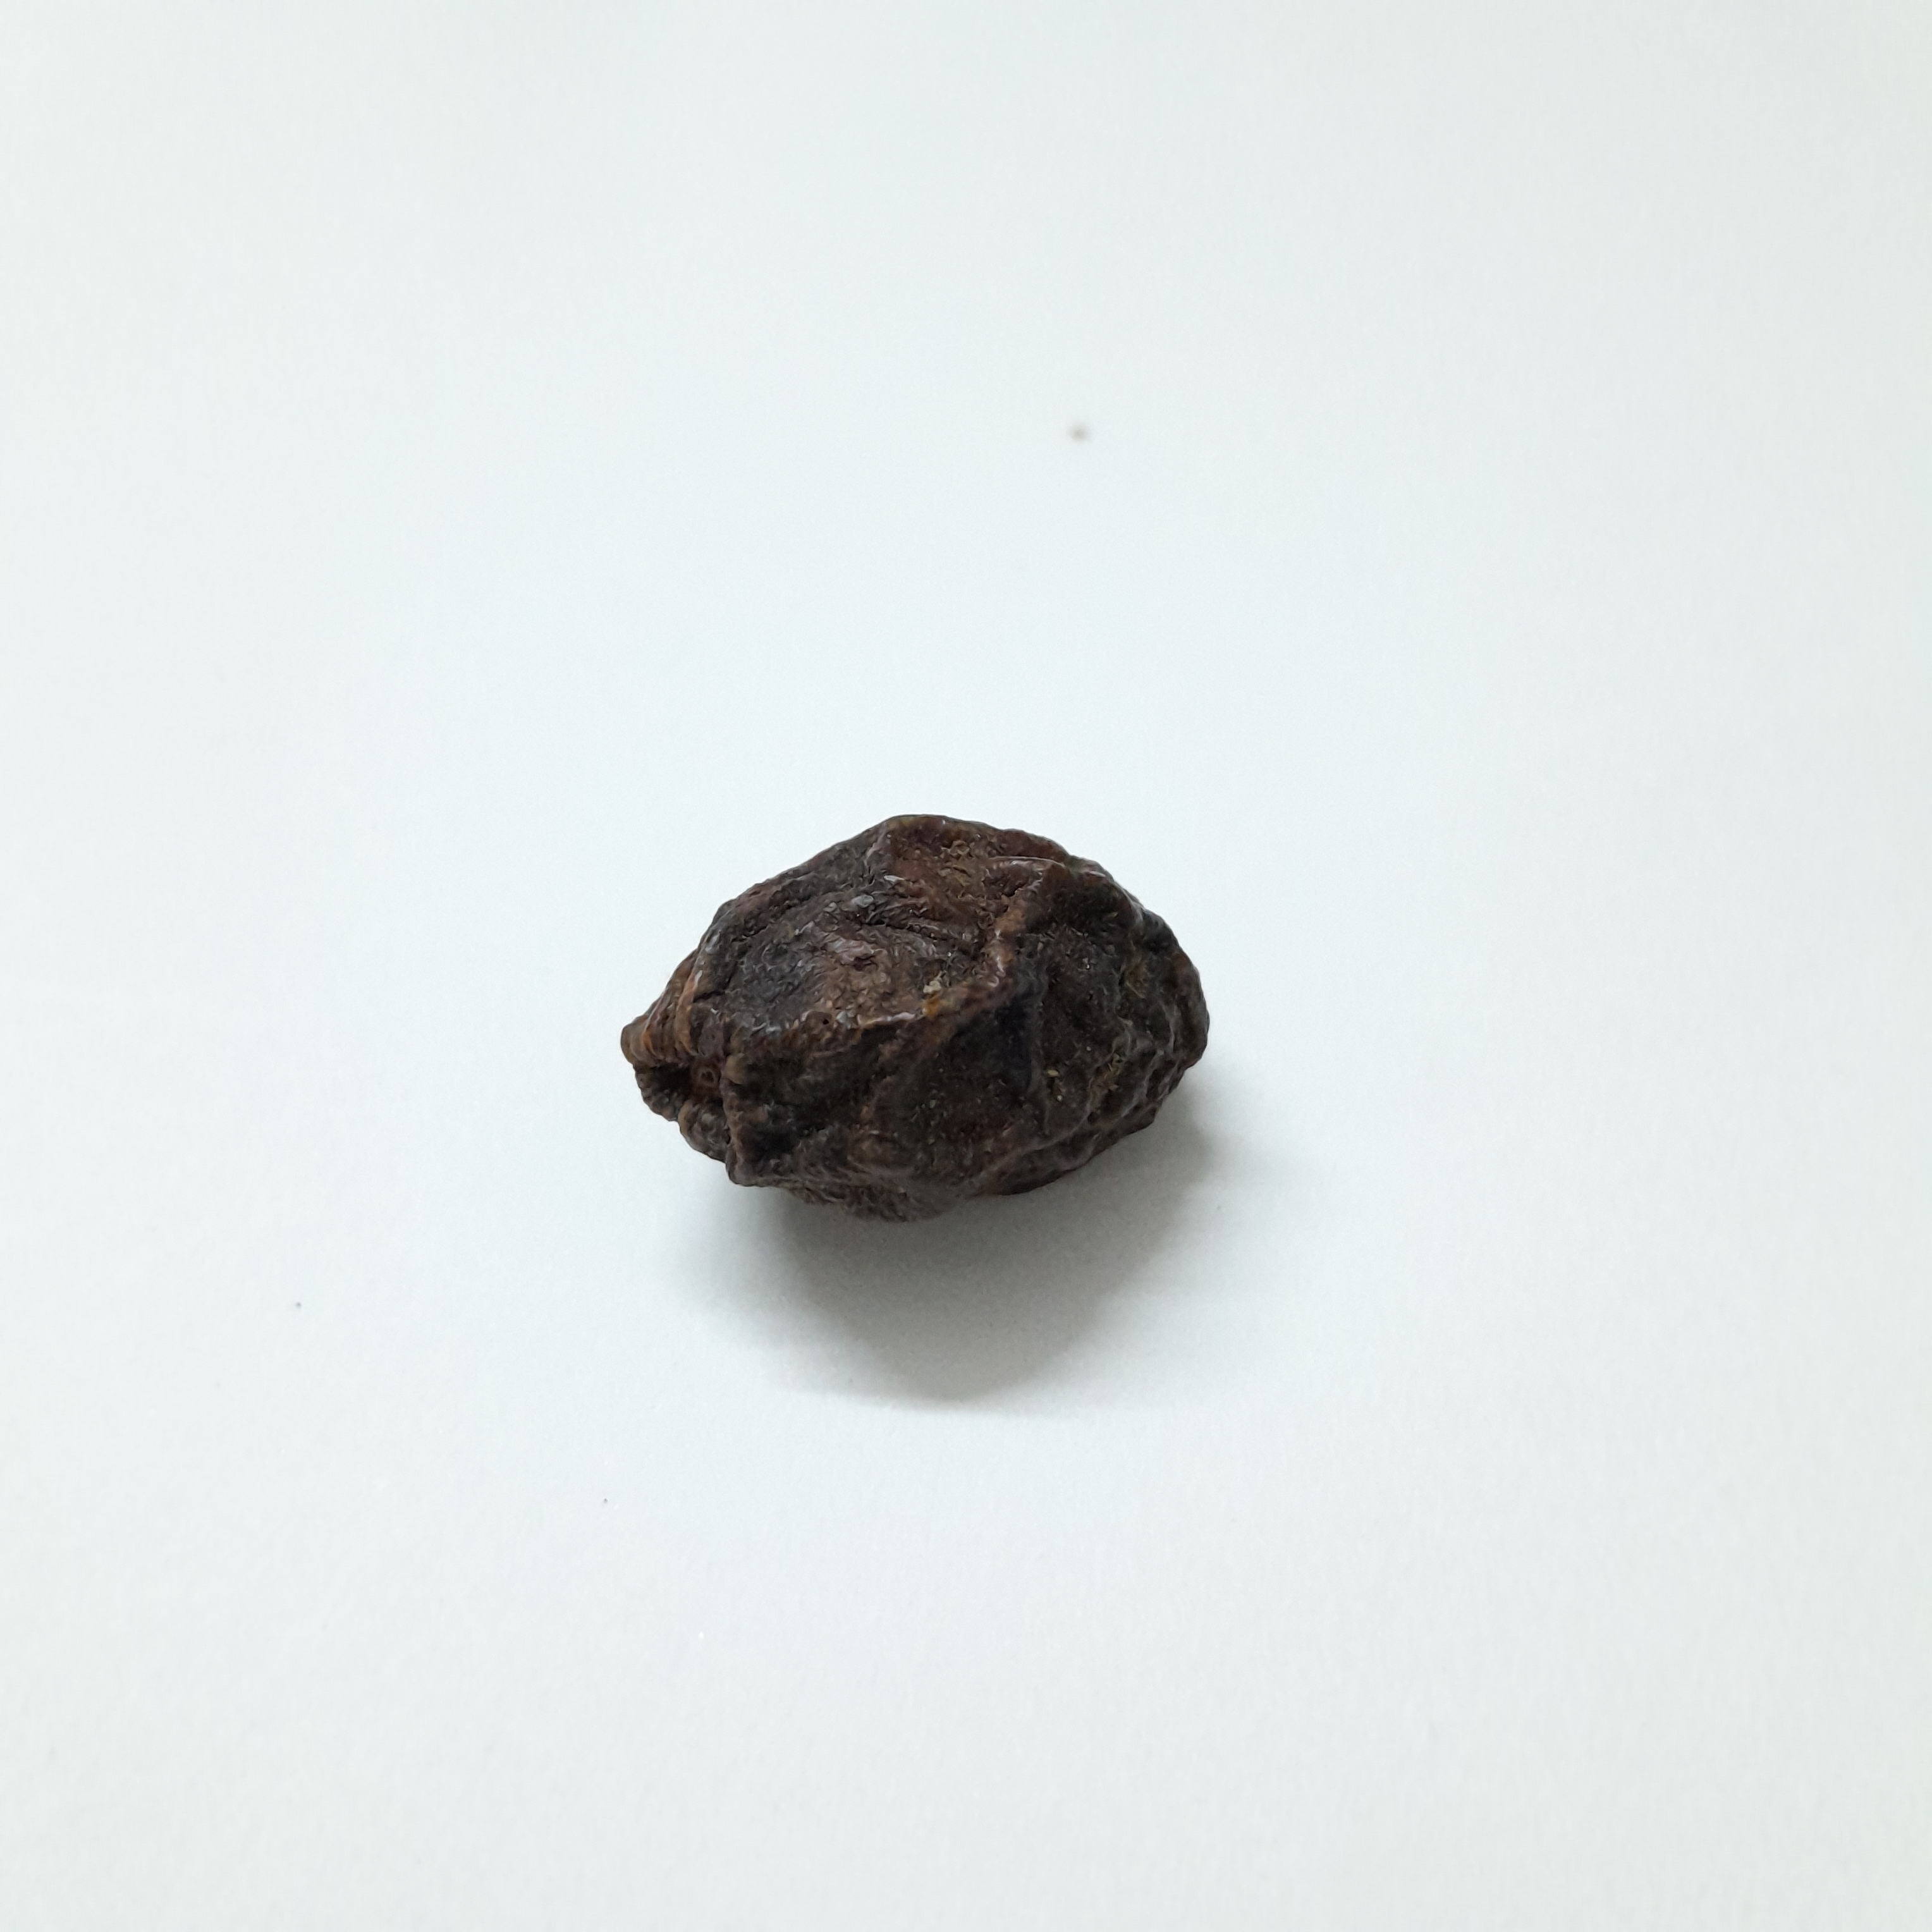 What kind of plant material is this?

kadukharik
